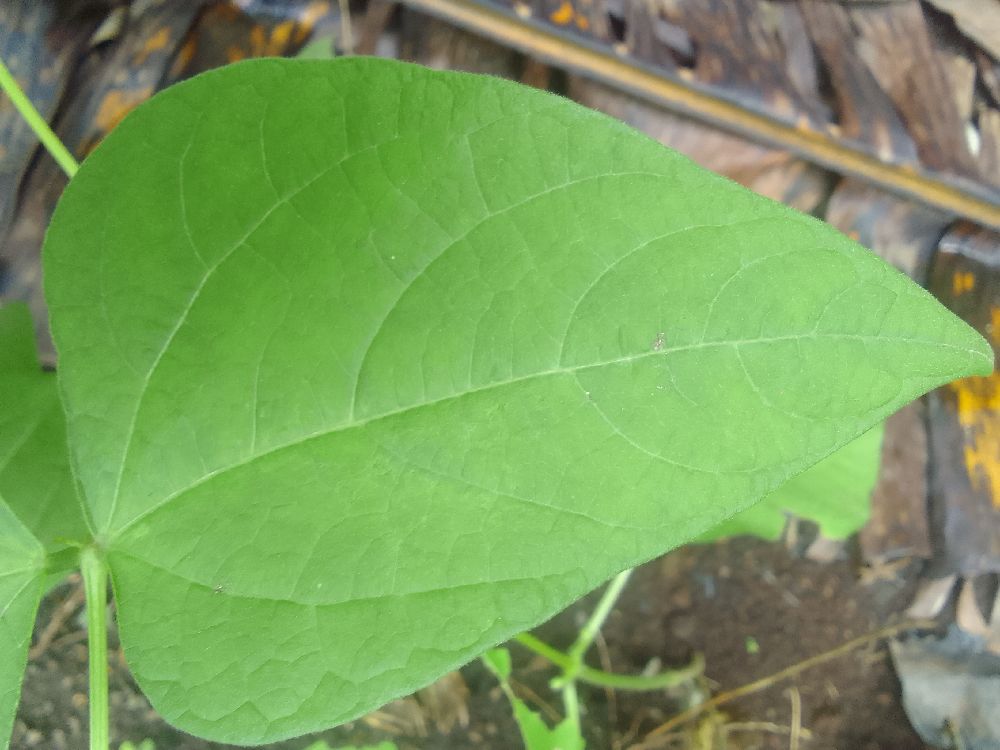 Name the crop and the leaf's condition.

common bean, healthy
